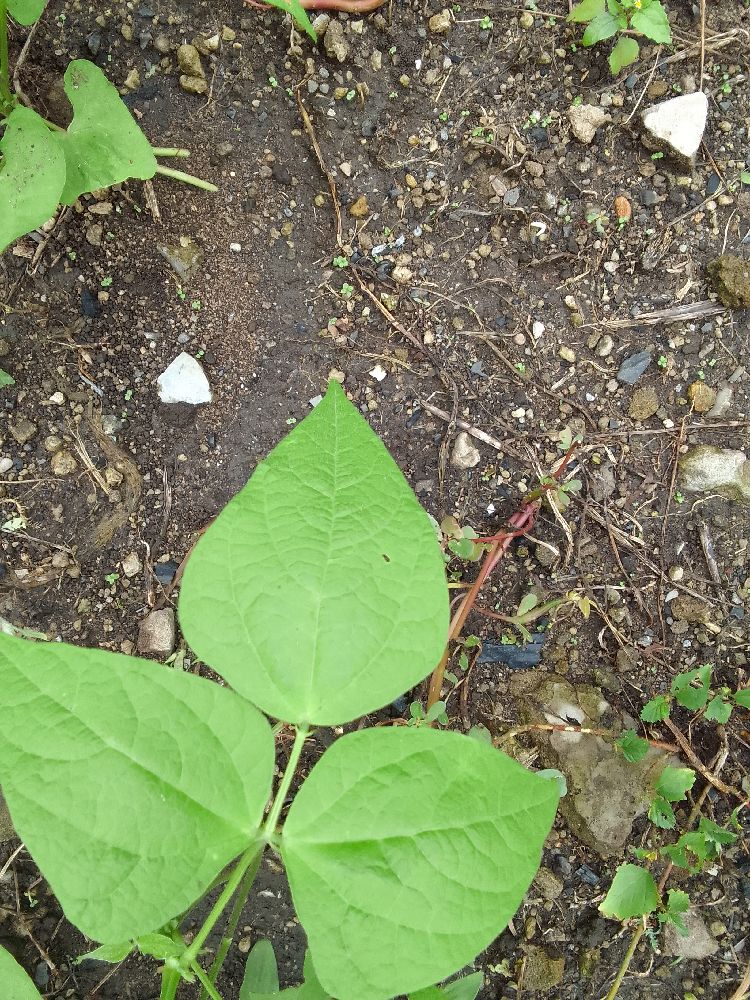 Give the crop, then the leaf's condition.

common bean, healthy
